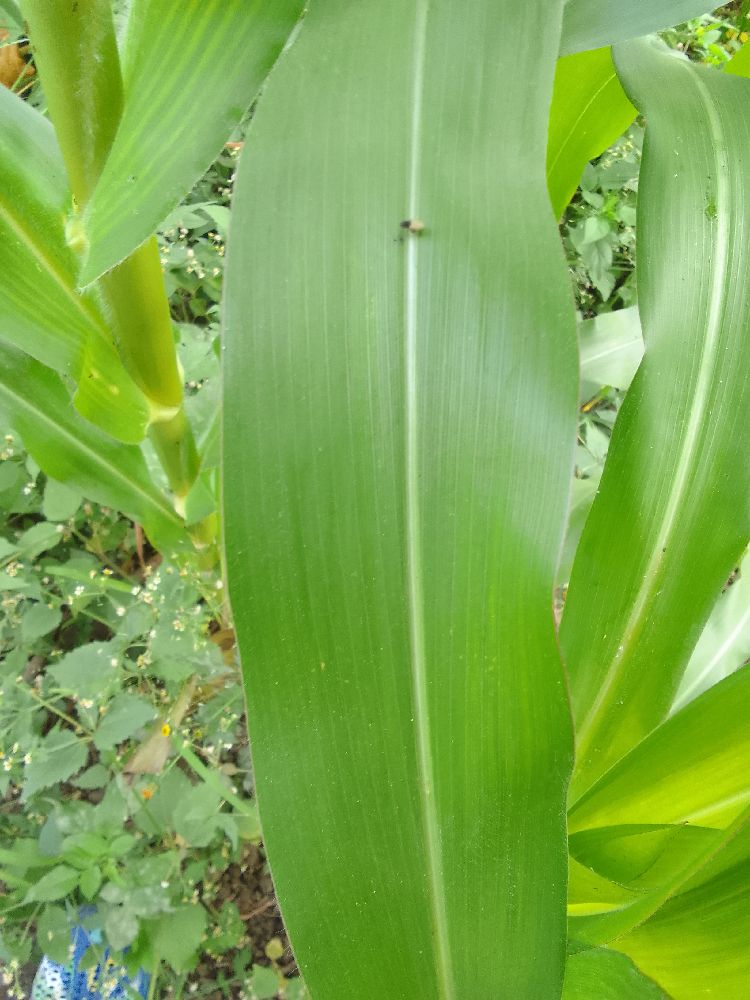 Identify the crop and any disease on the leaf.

maize, healthy
